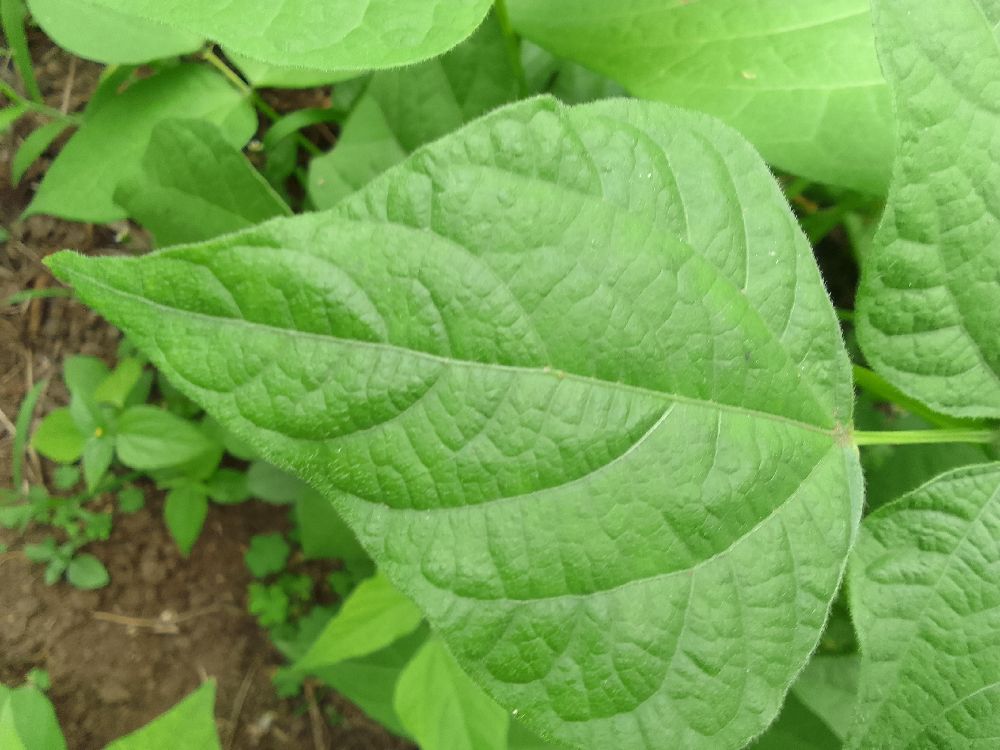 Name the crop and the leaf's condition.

common bean, healthy
